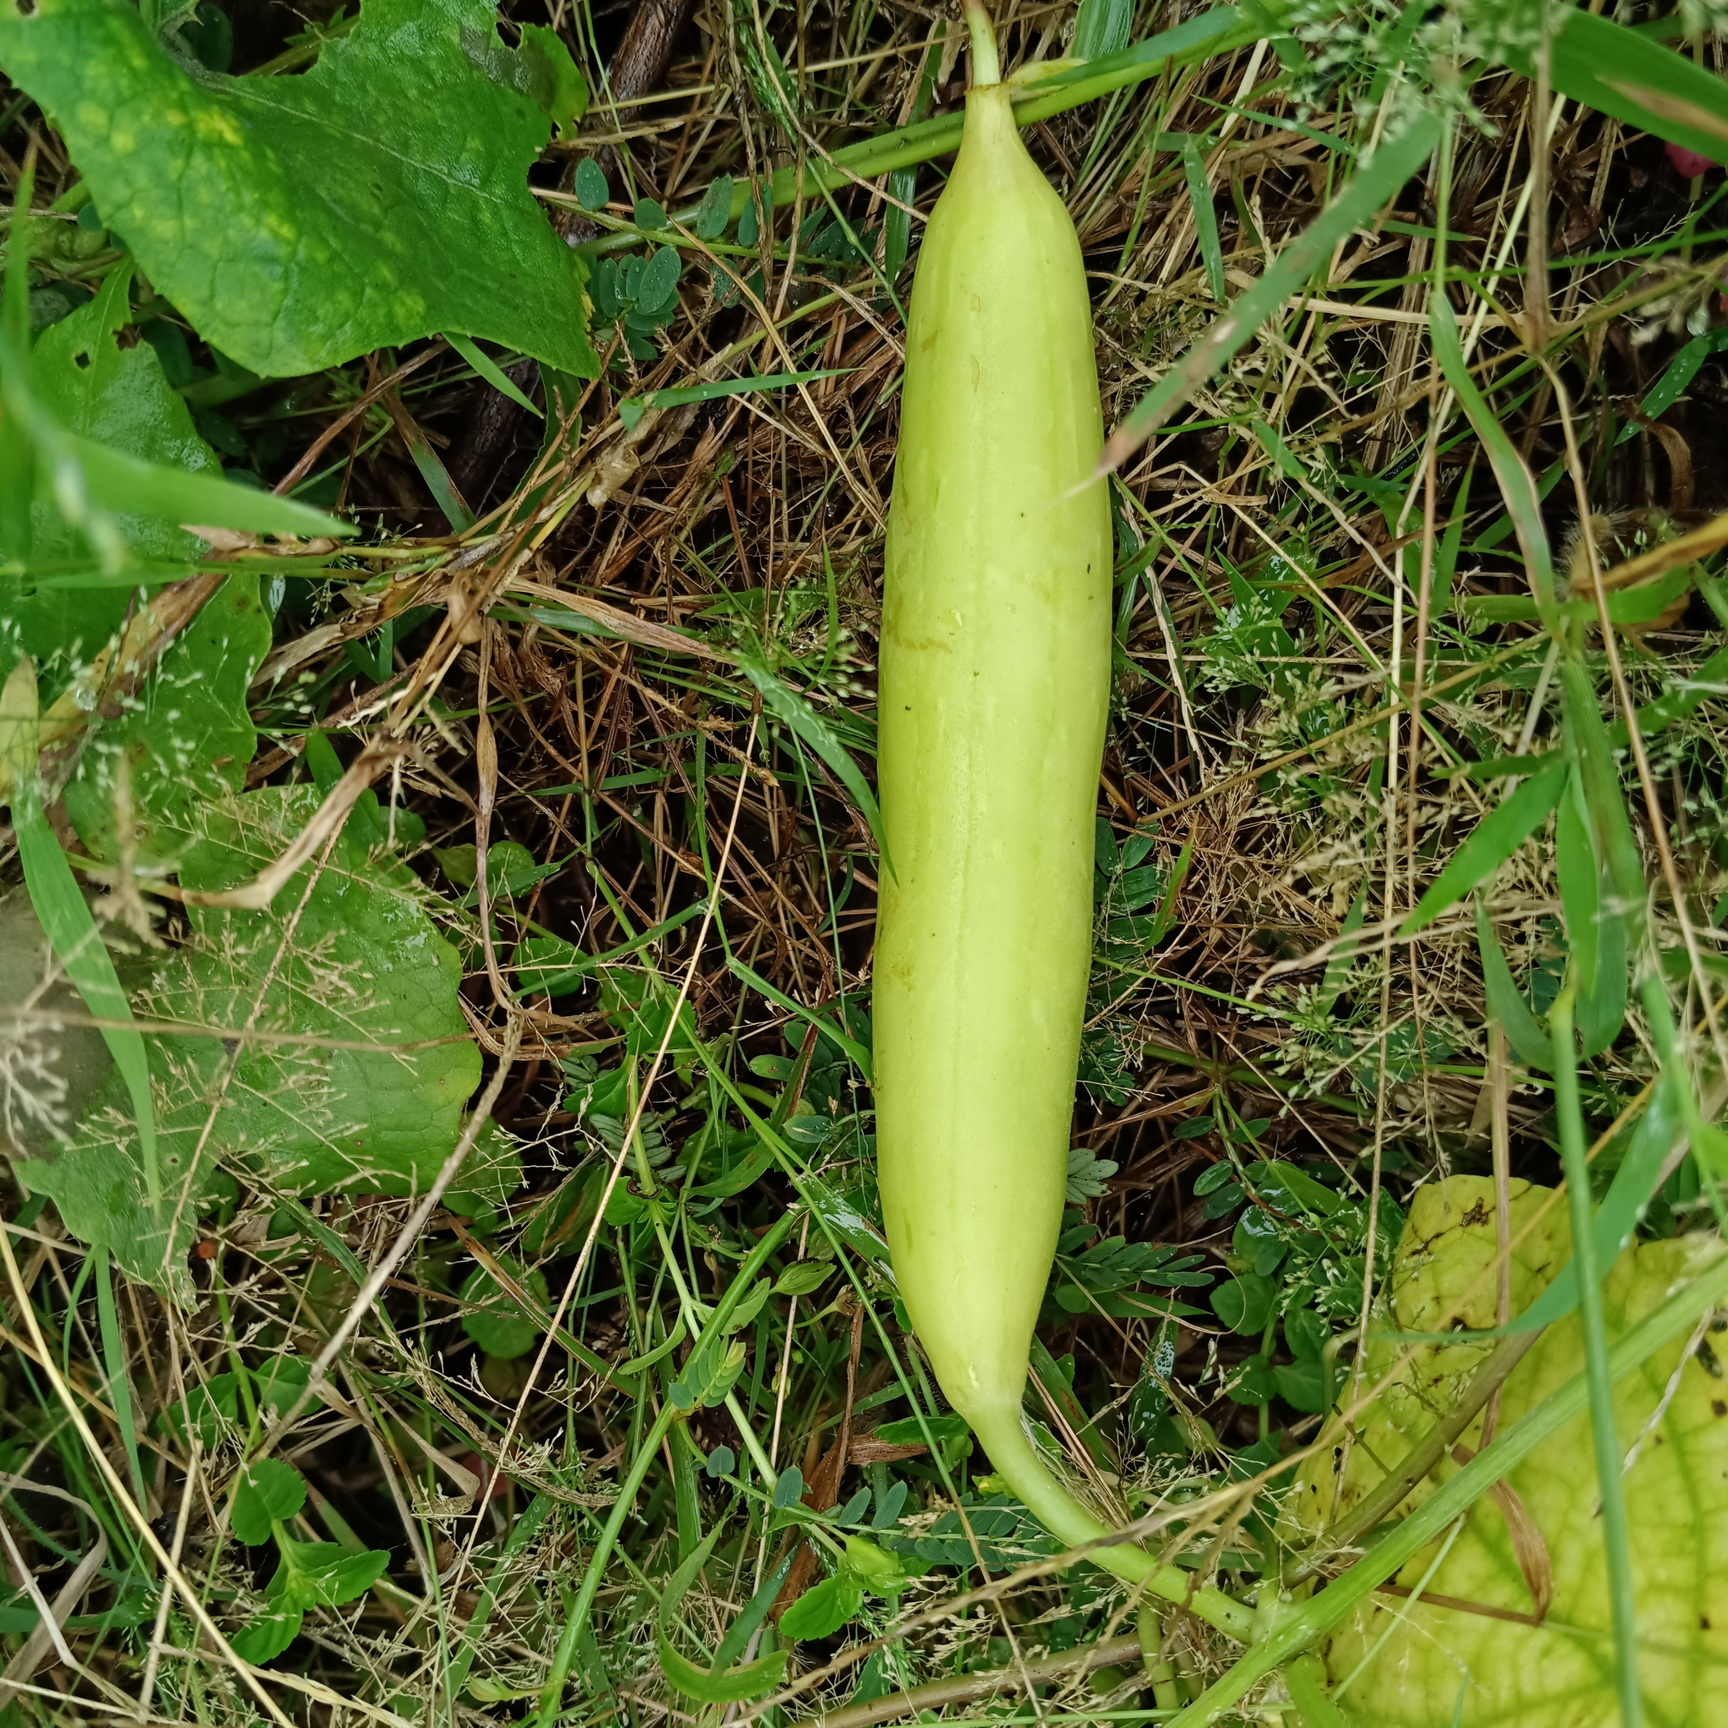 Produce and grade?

luffa, fresh
